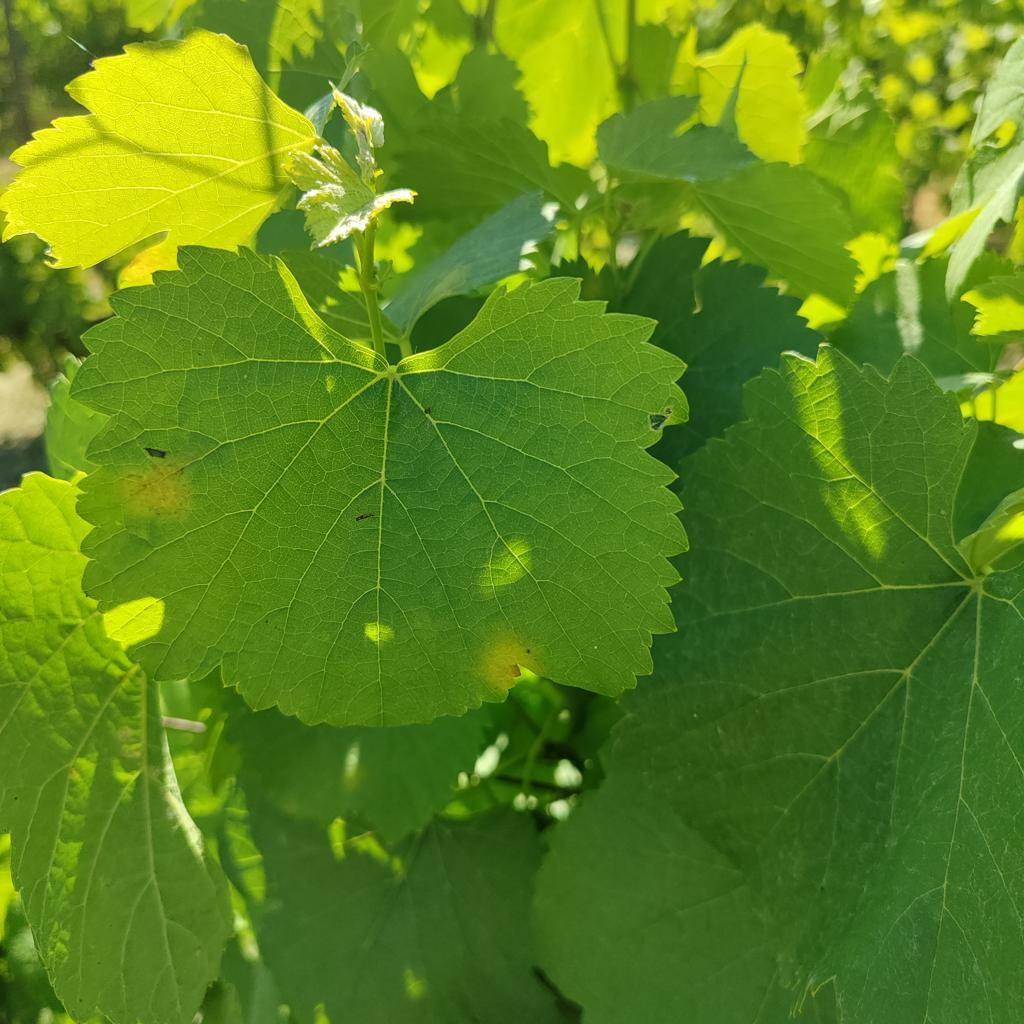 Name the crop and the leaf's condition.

grapevine, downy mildew
